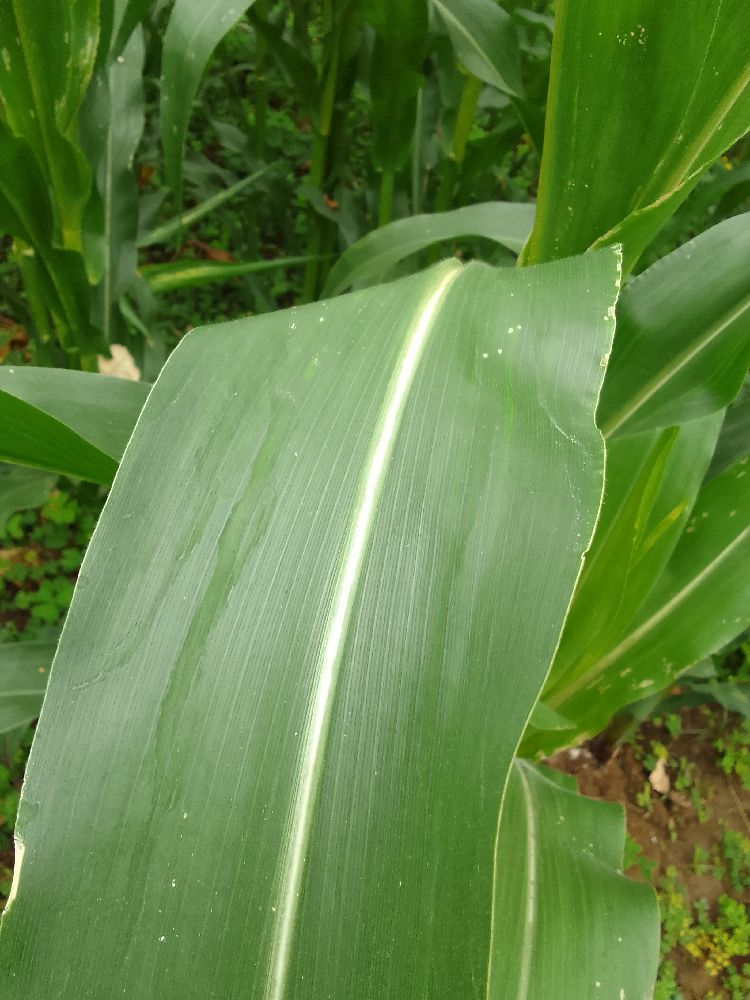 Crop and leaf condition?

maize, healthy
